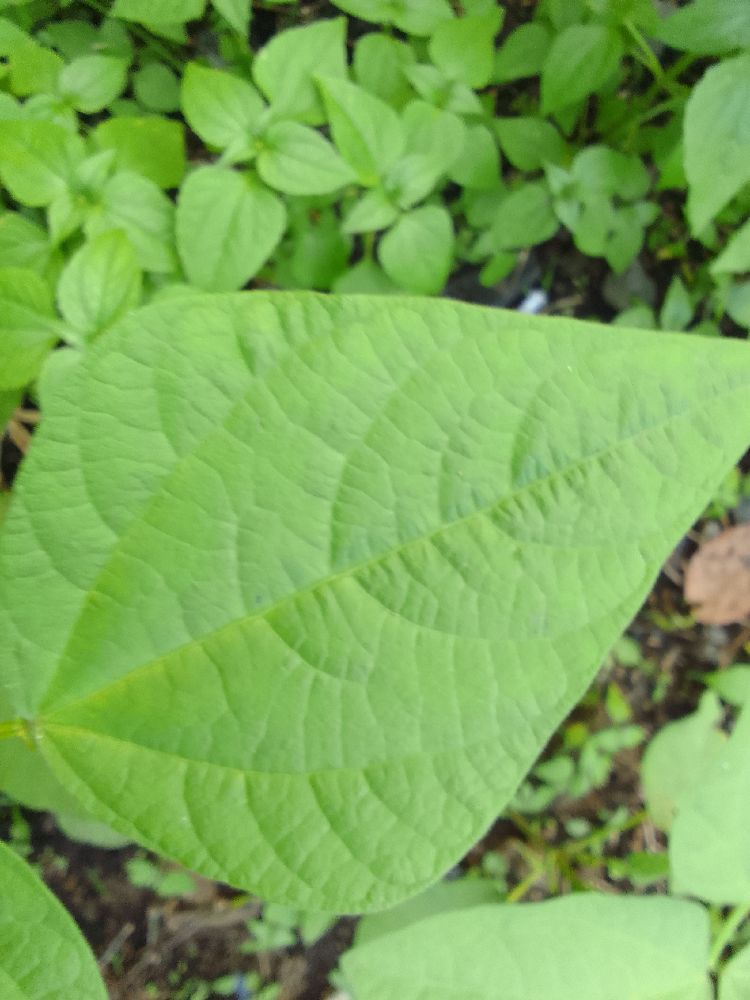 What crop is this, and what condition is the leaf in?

common bean, healthy
